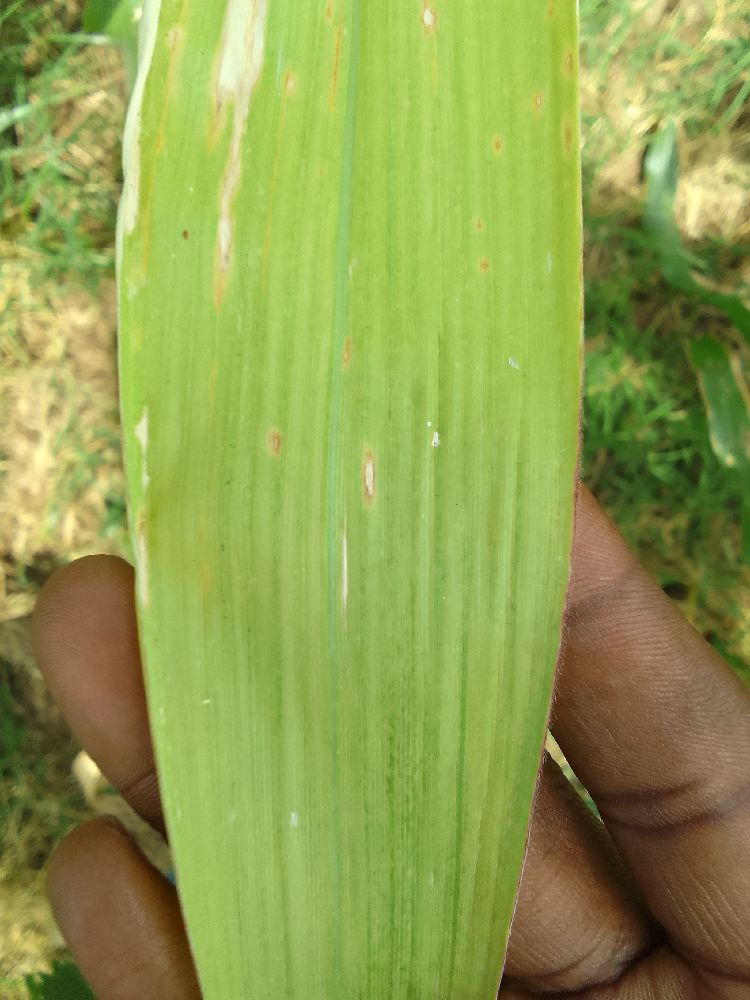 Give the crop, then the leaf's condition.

maize, maize lethal necrosis
